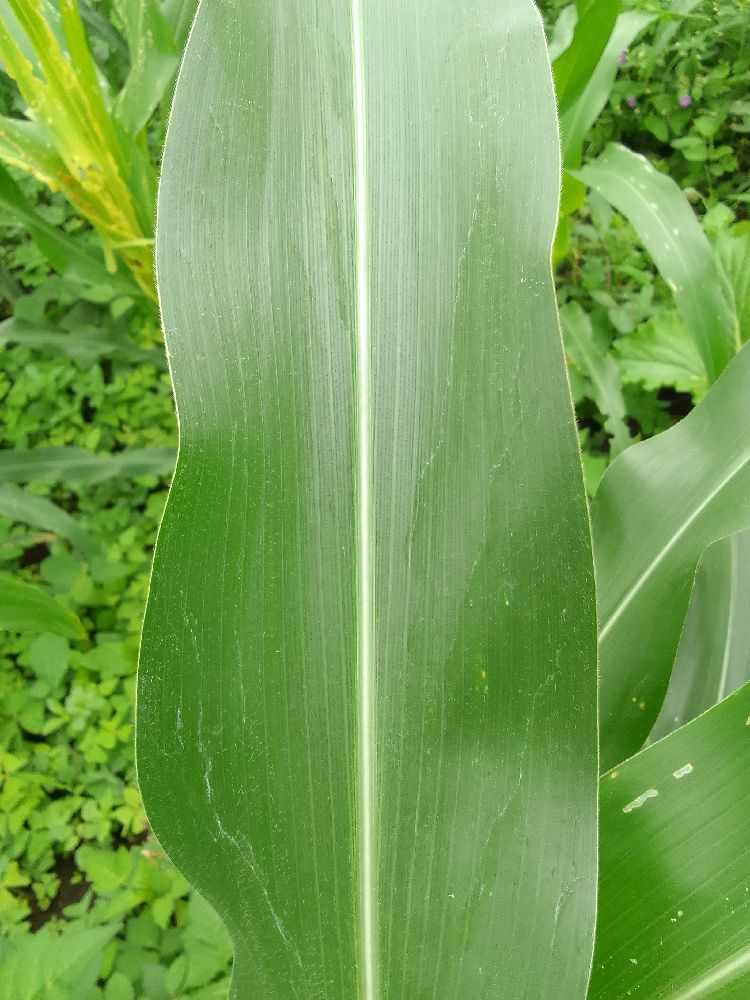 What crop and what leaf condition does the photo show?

maize, healthy
